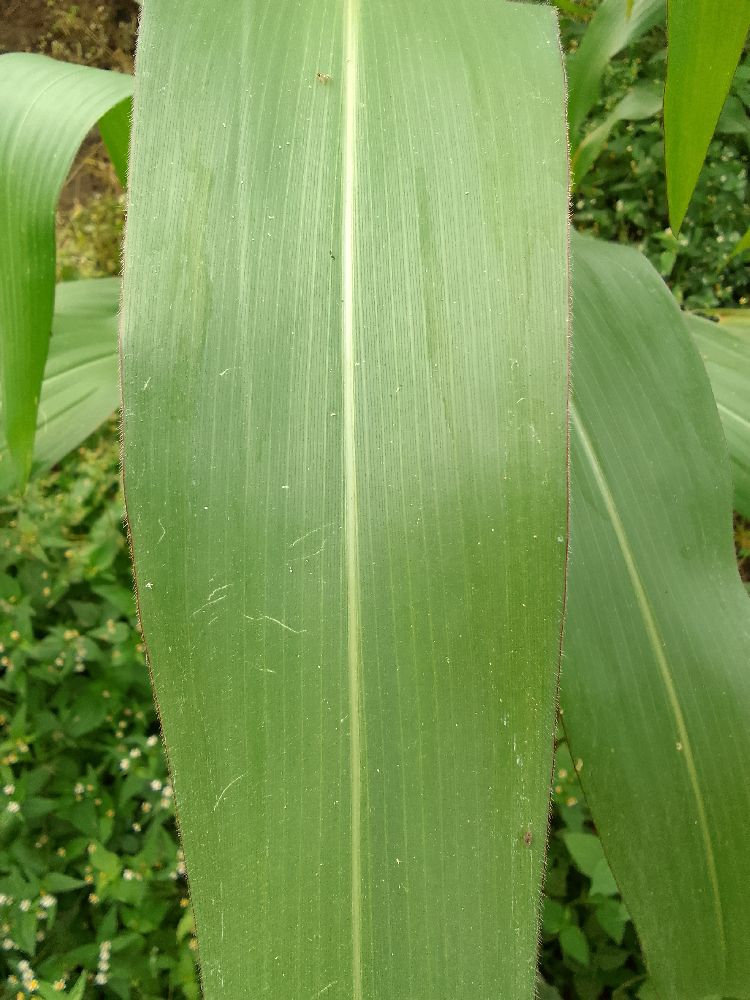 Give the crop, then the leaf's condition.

maize, healthy
